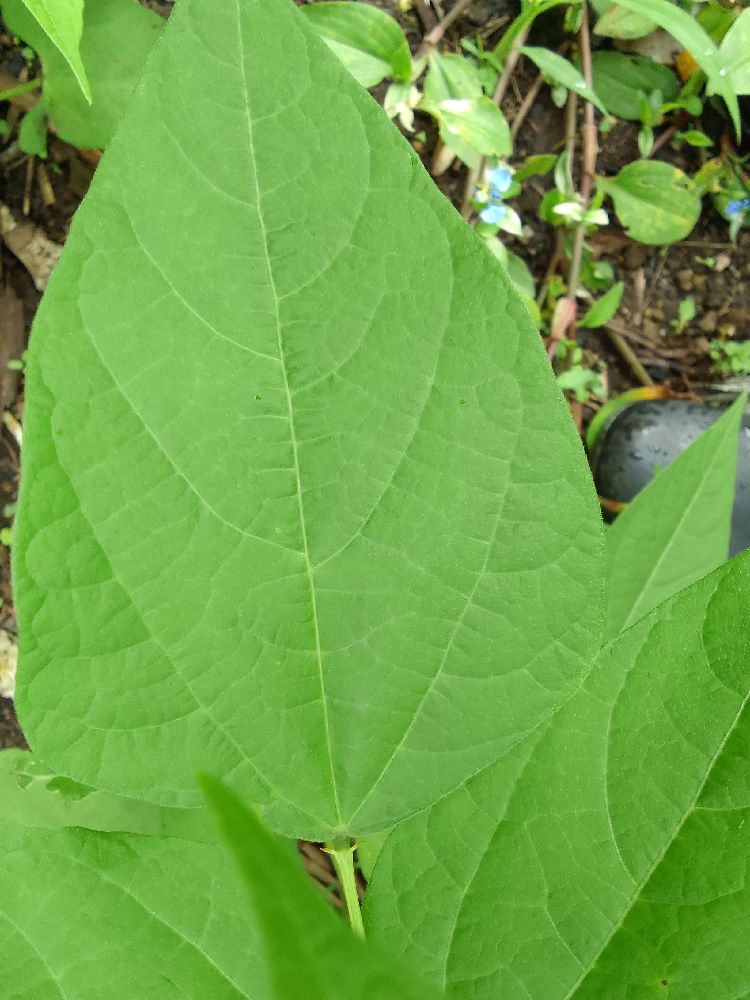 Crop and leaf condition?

common bean, healthy
